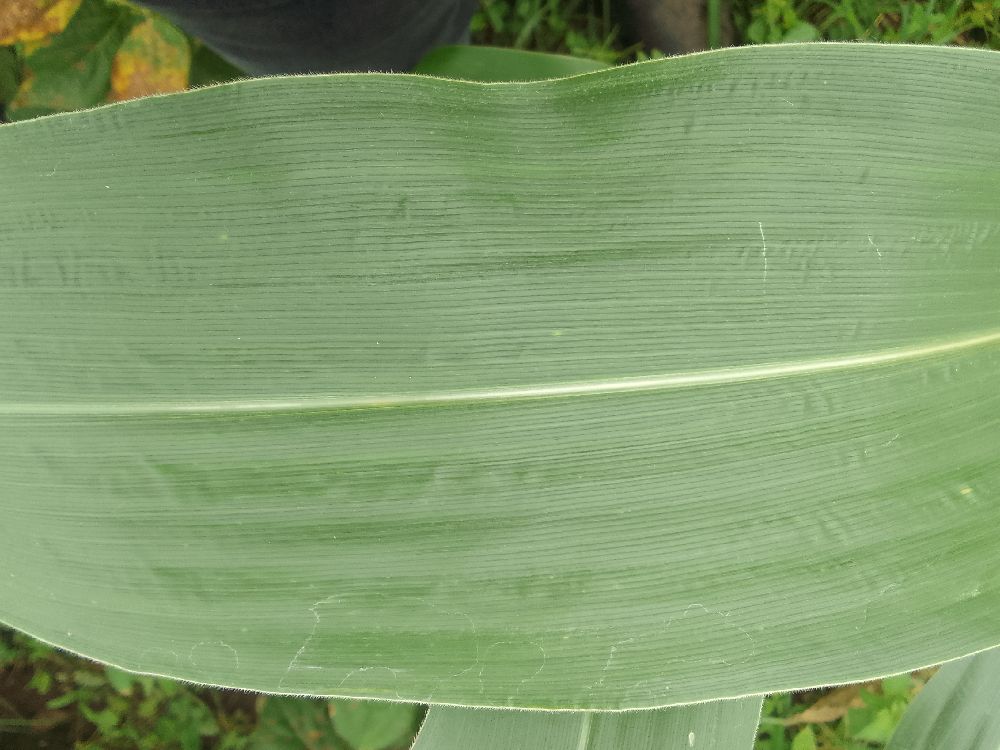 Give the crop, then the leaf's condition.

maize, healthy
